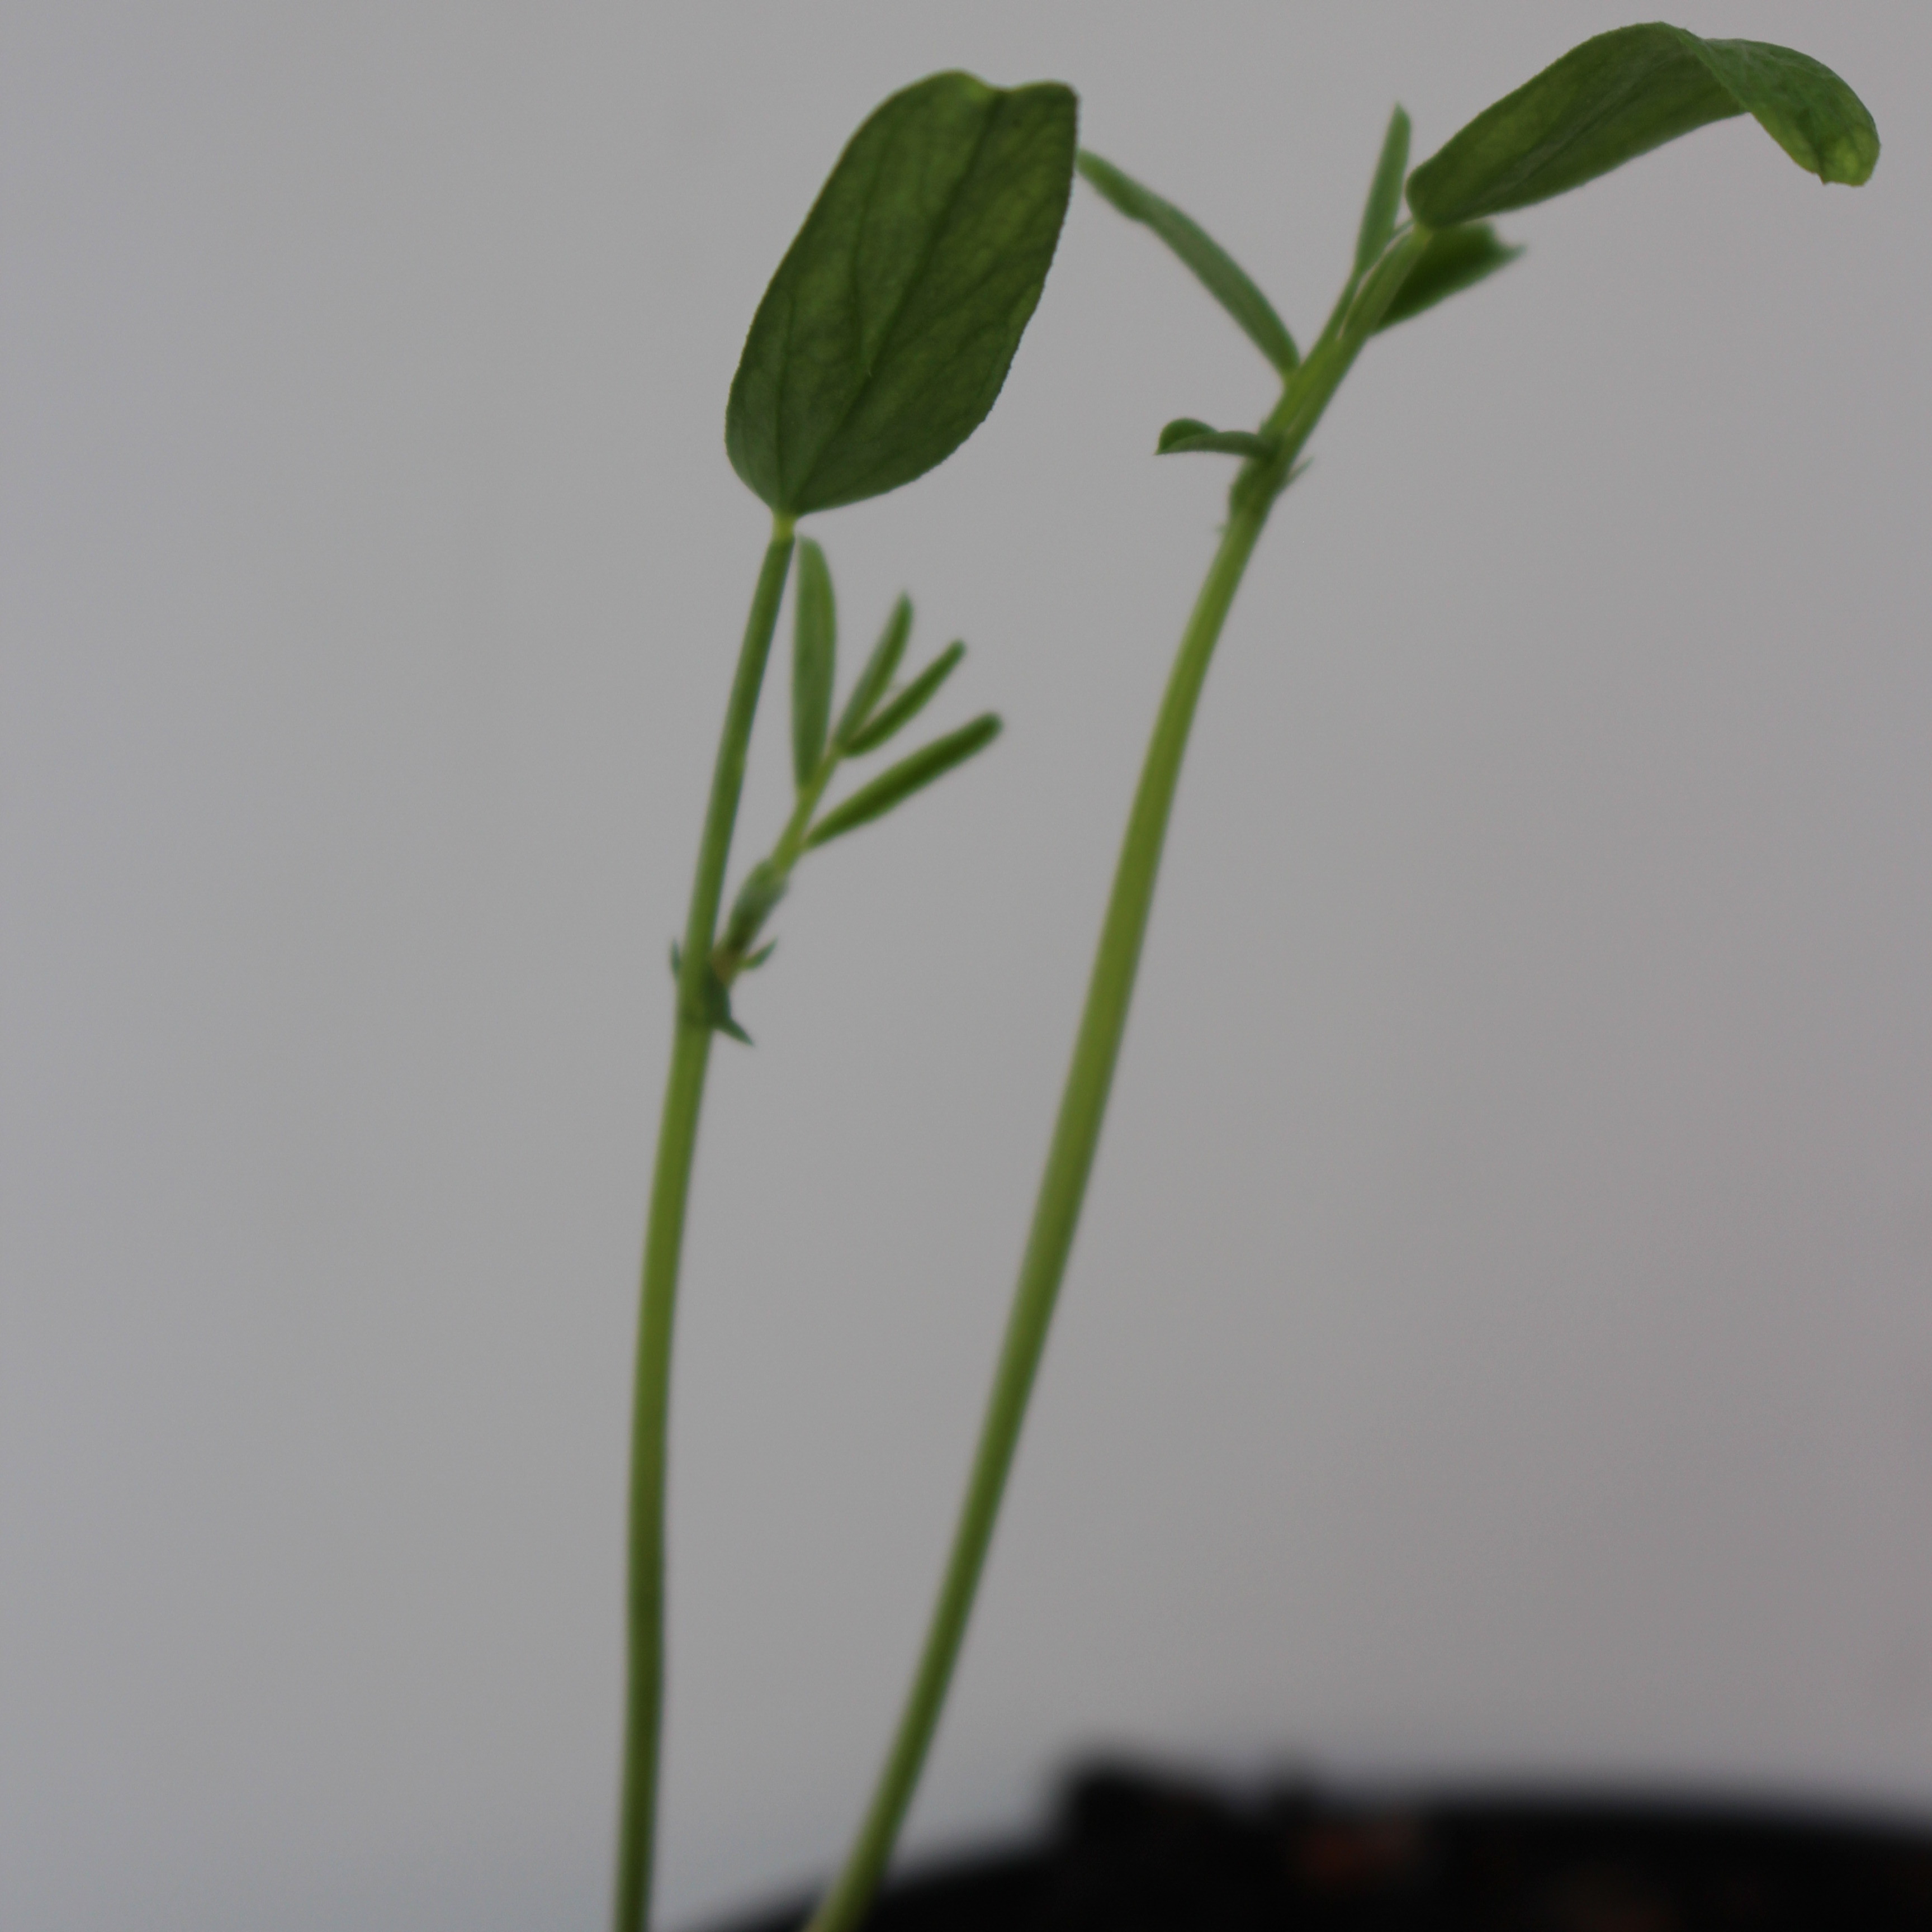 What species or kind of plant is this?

Vicia sativa
